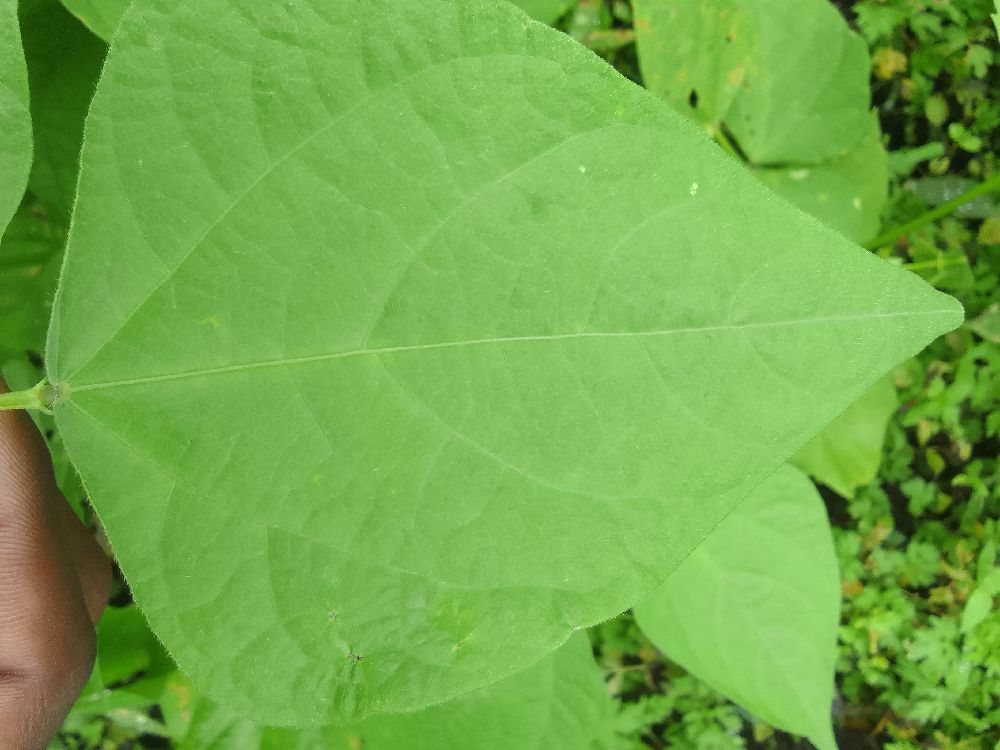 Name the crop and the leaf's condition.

common bean, healthy
